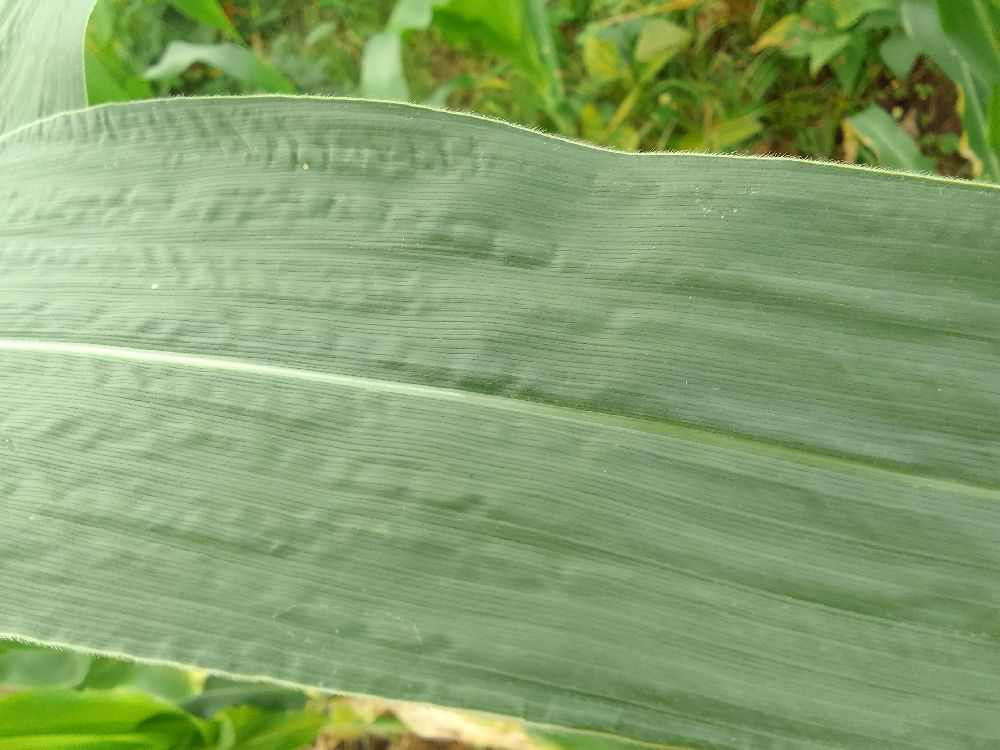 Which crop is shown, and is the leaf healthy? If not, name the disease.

maize, healthy
